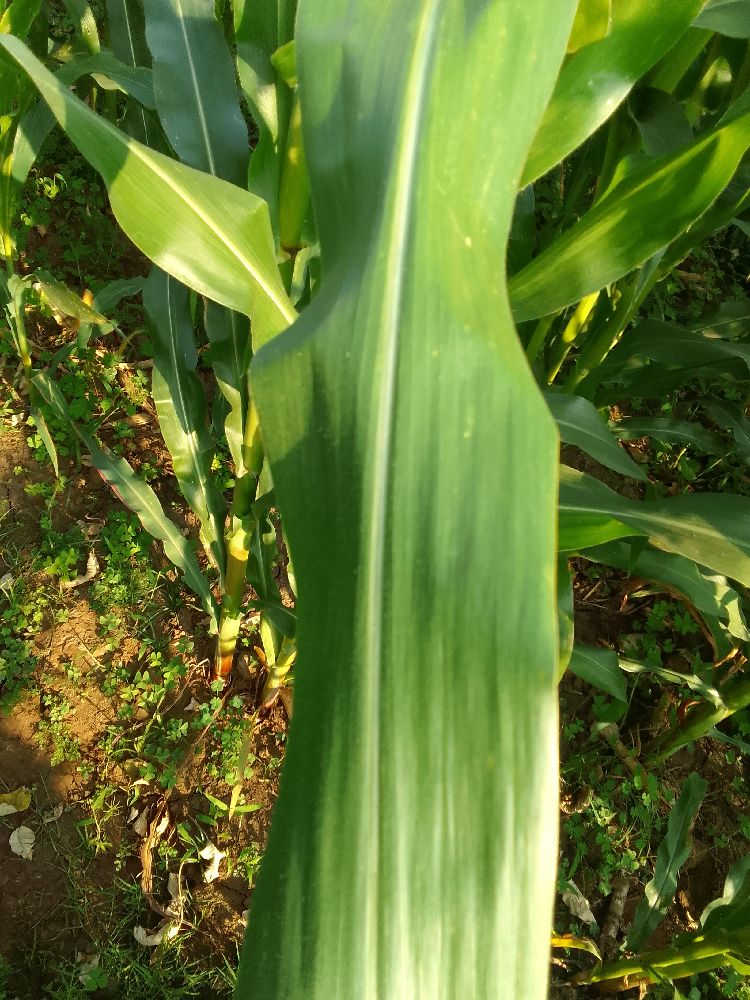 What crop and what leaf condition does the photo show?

maize, healthy
